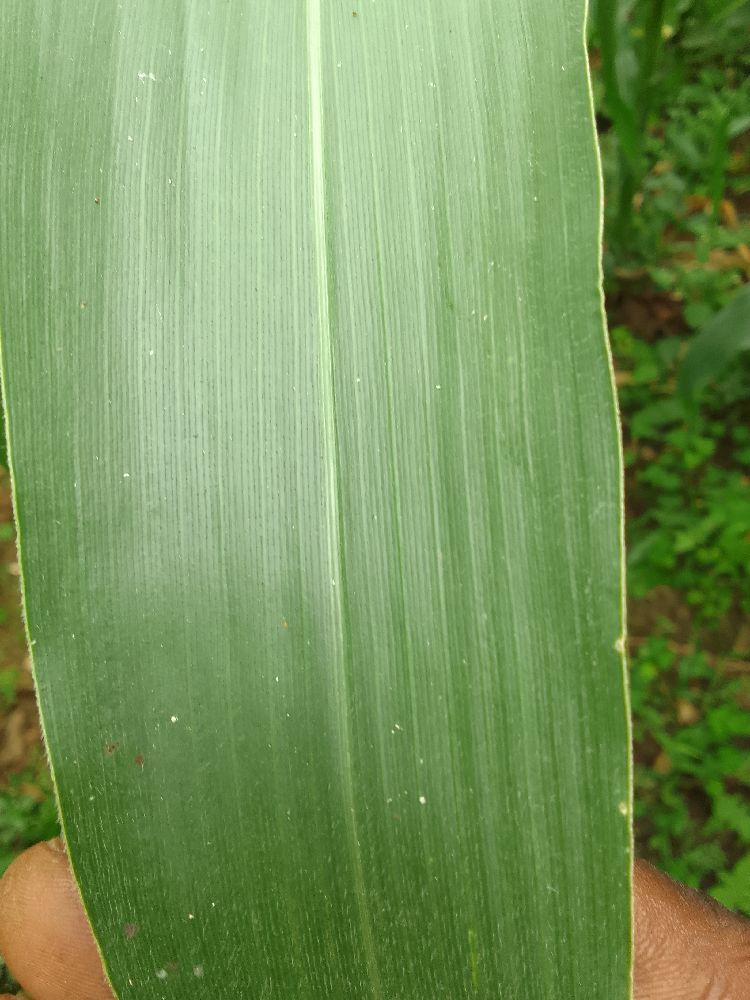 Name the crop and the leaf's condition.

maize, healthy
